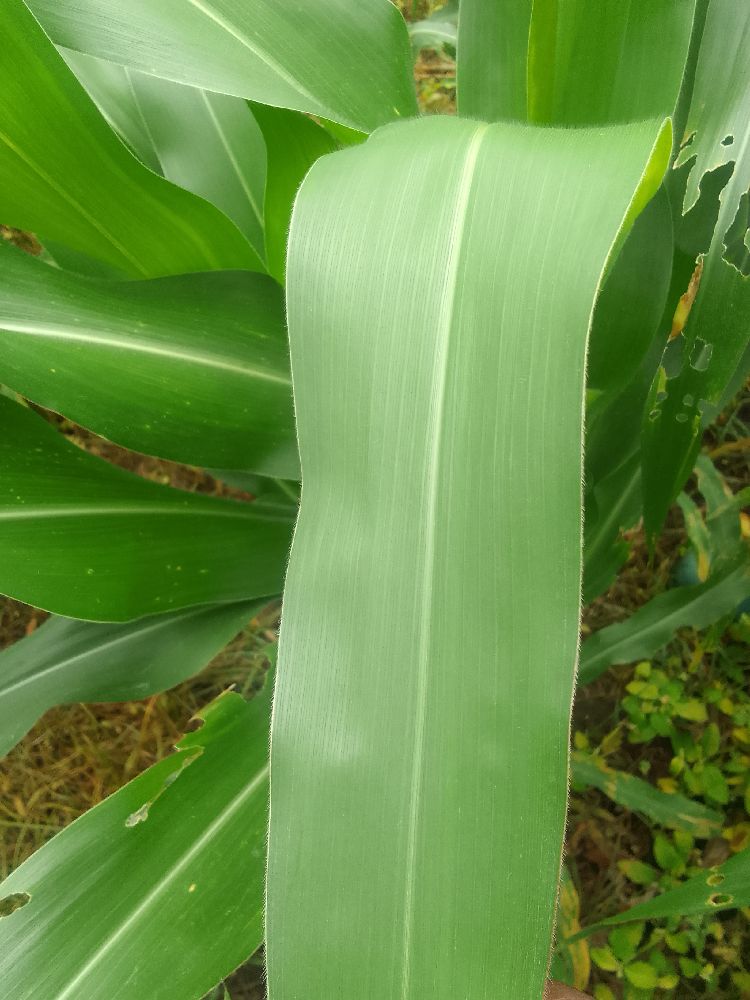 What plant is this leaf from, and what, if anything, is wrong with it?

maize, healthy
